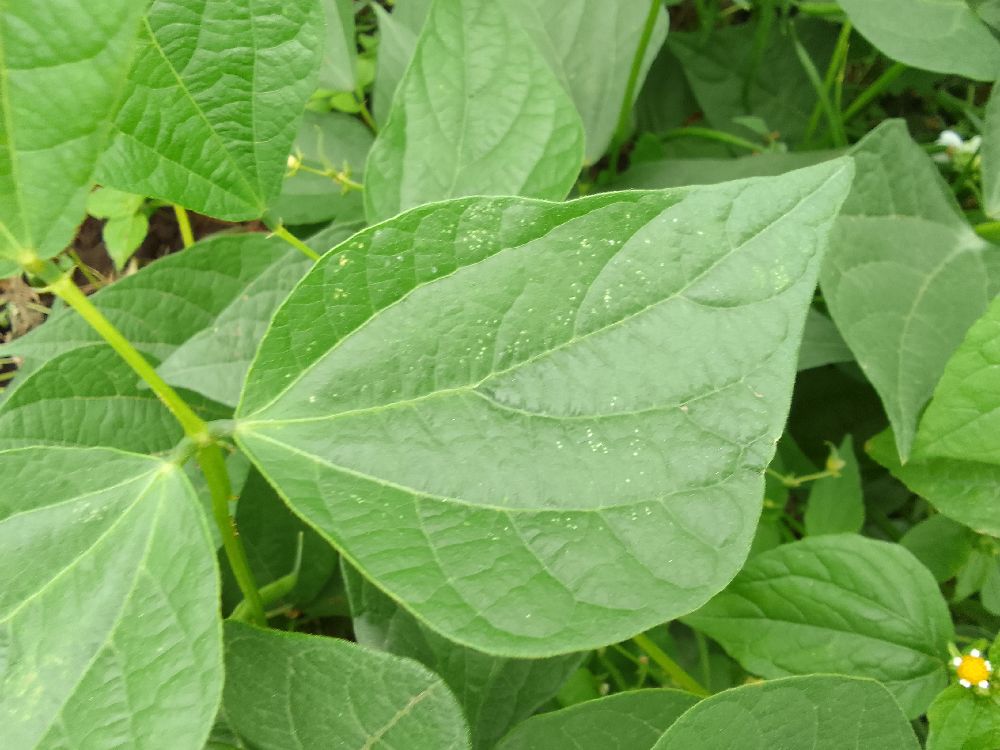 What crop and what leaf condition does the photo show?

common bean, healthy
